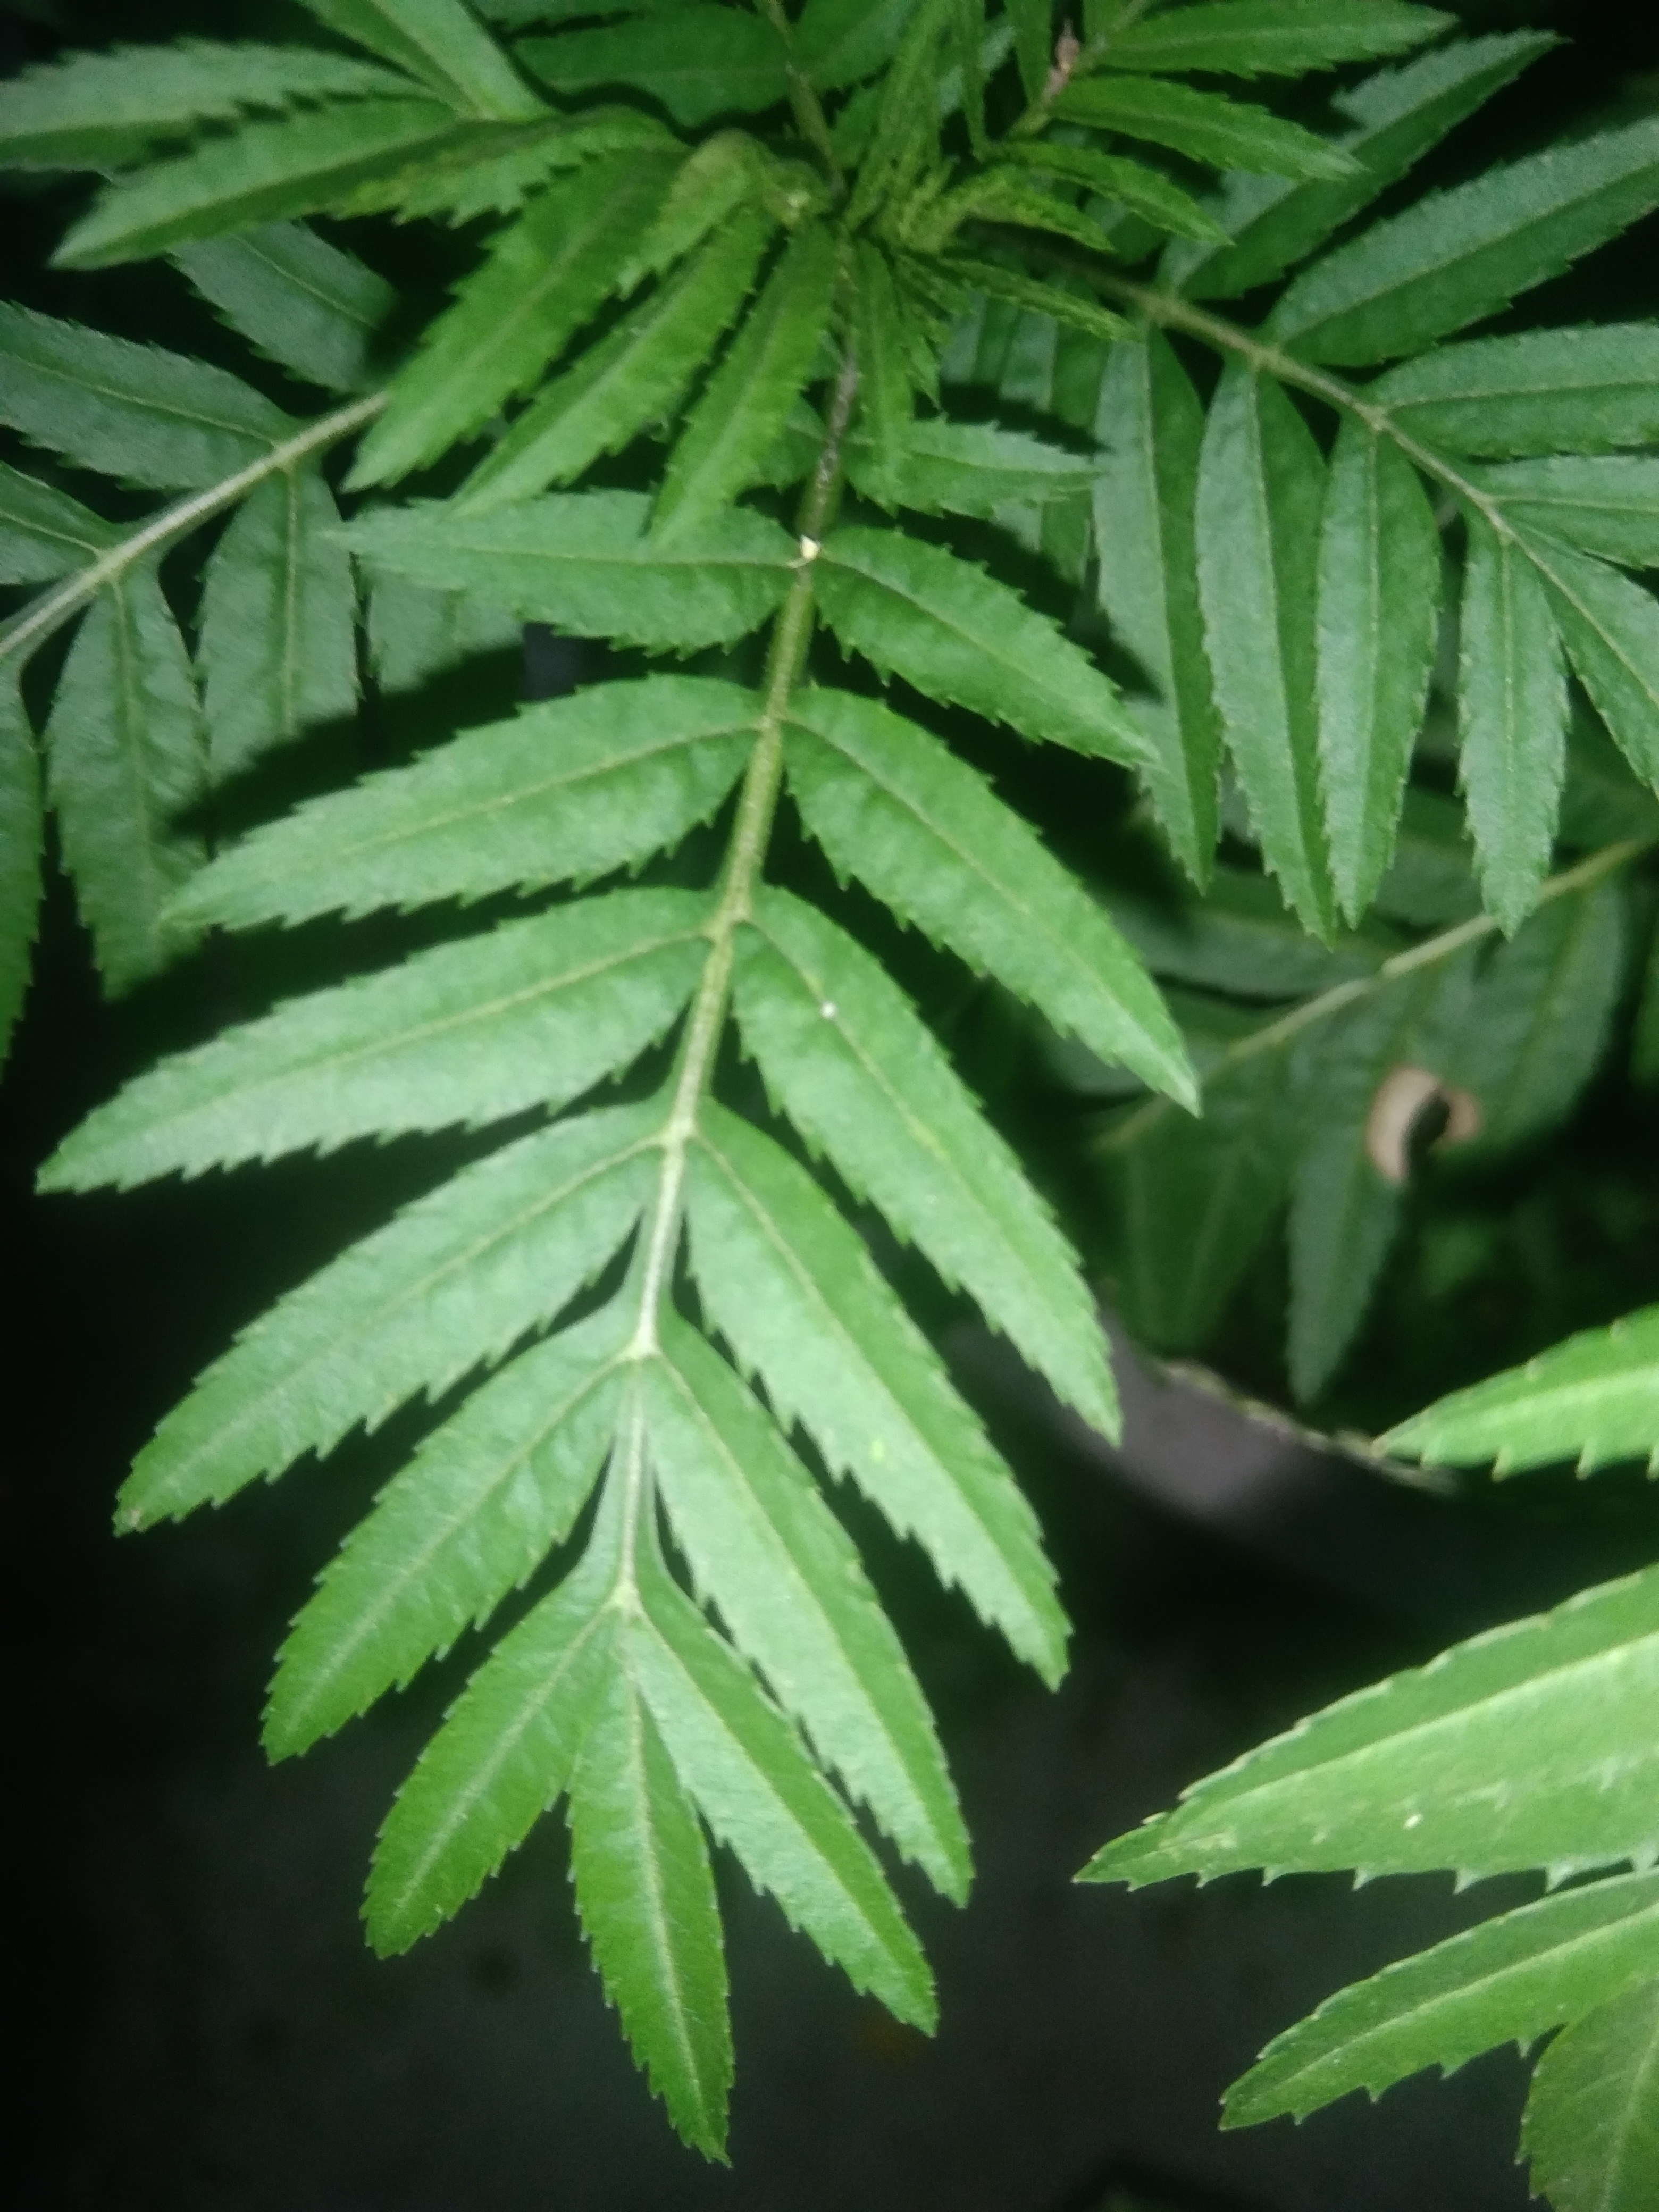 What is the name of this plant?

marigold
